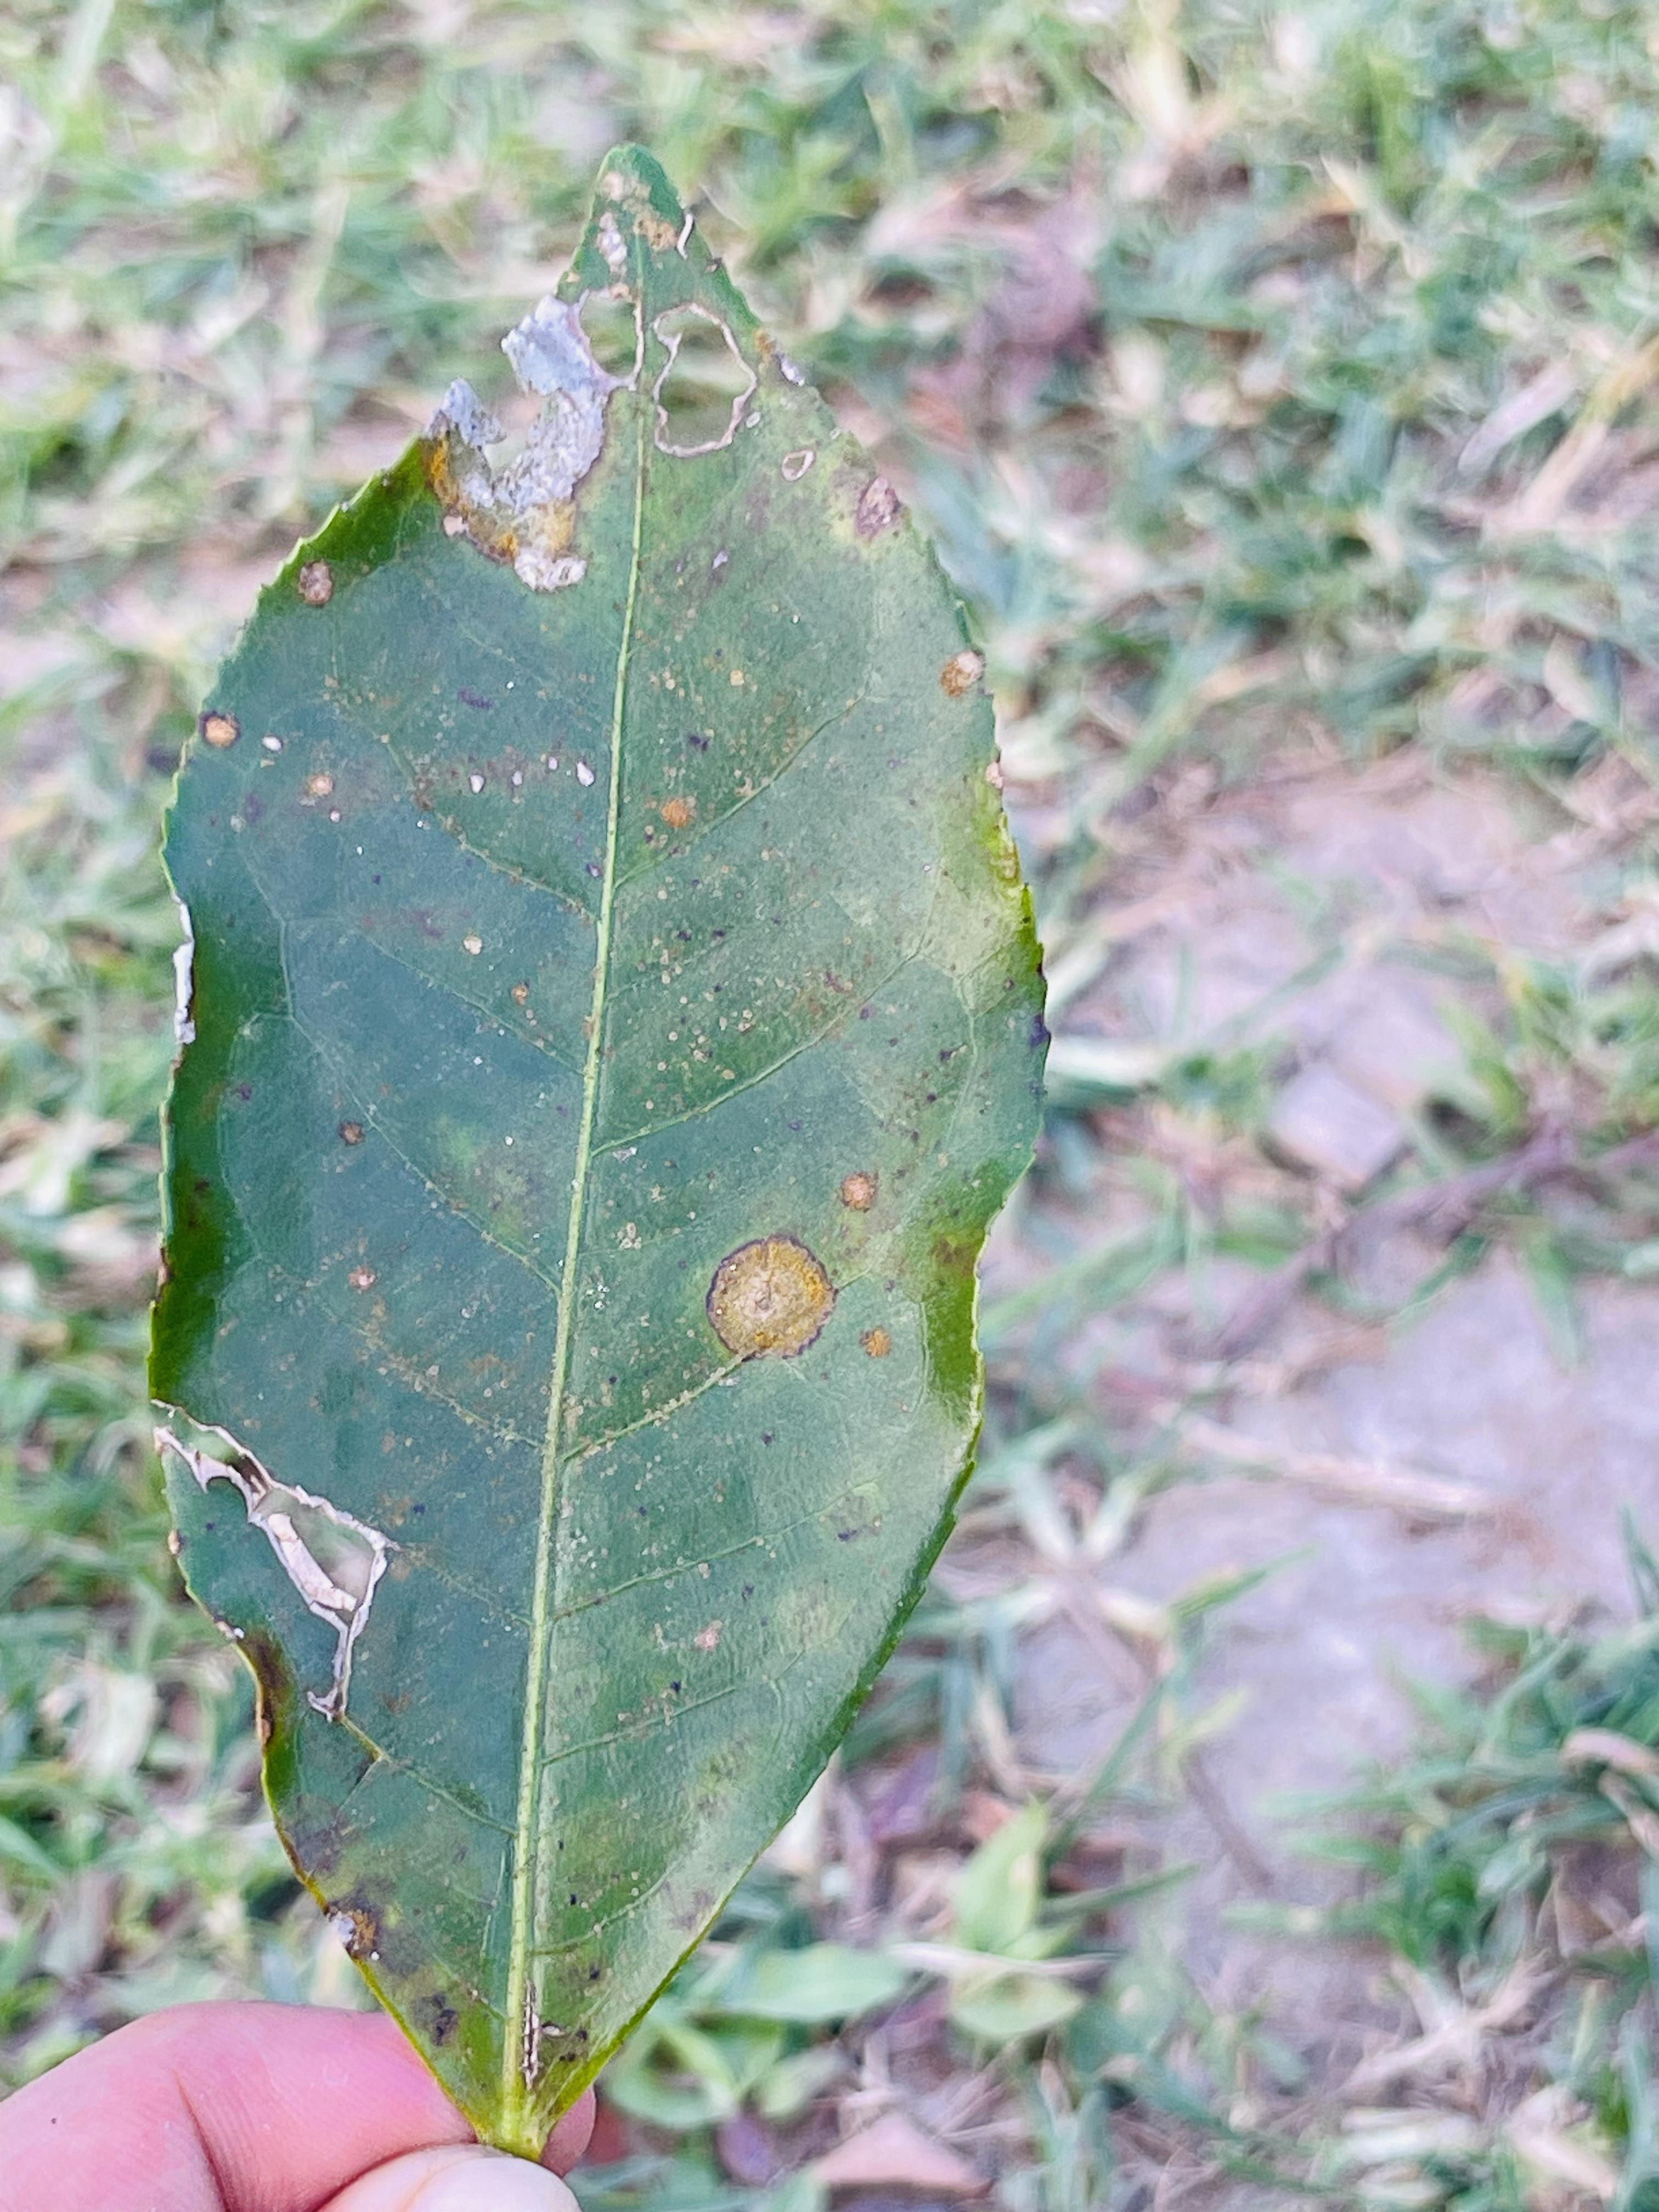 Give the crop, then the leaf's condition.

tea, blight
